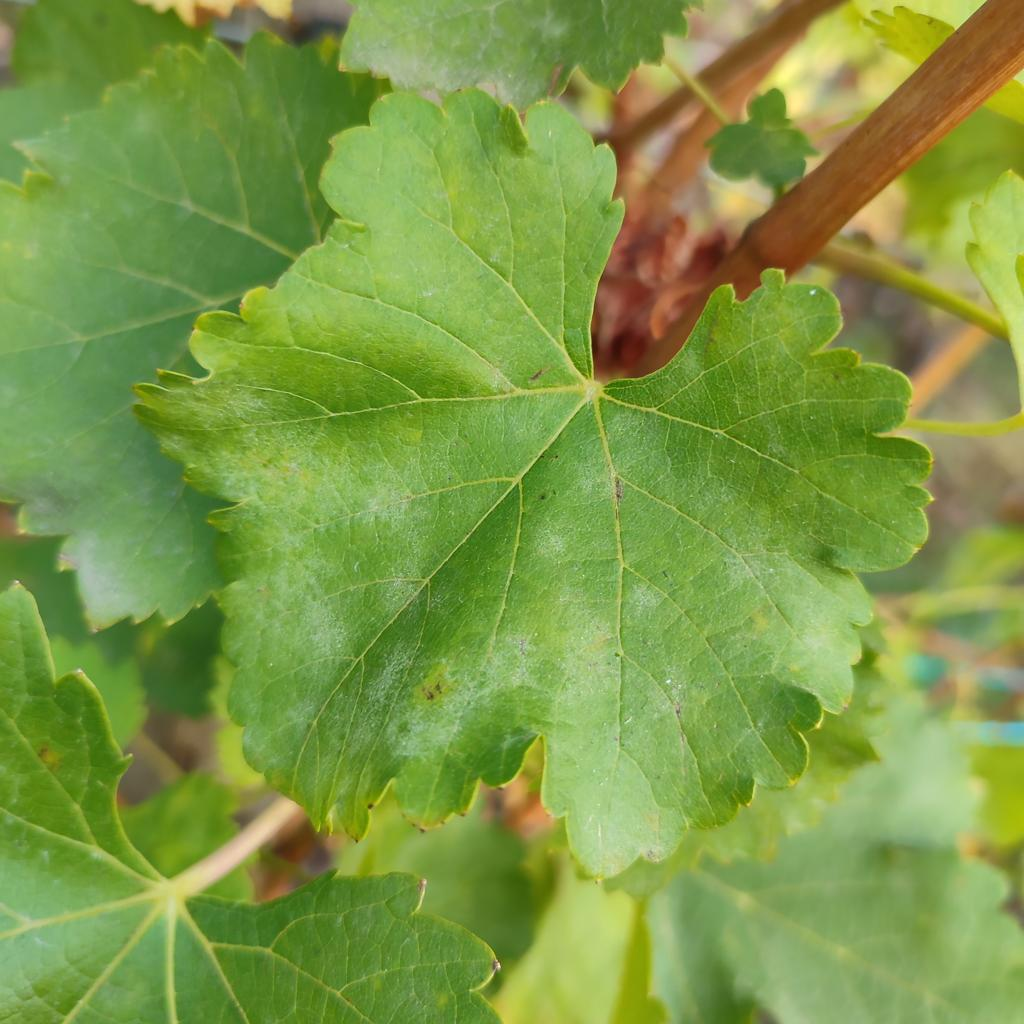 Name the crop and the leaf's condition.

grapevine, powdery mildew
